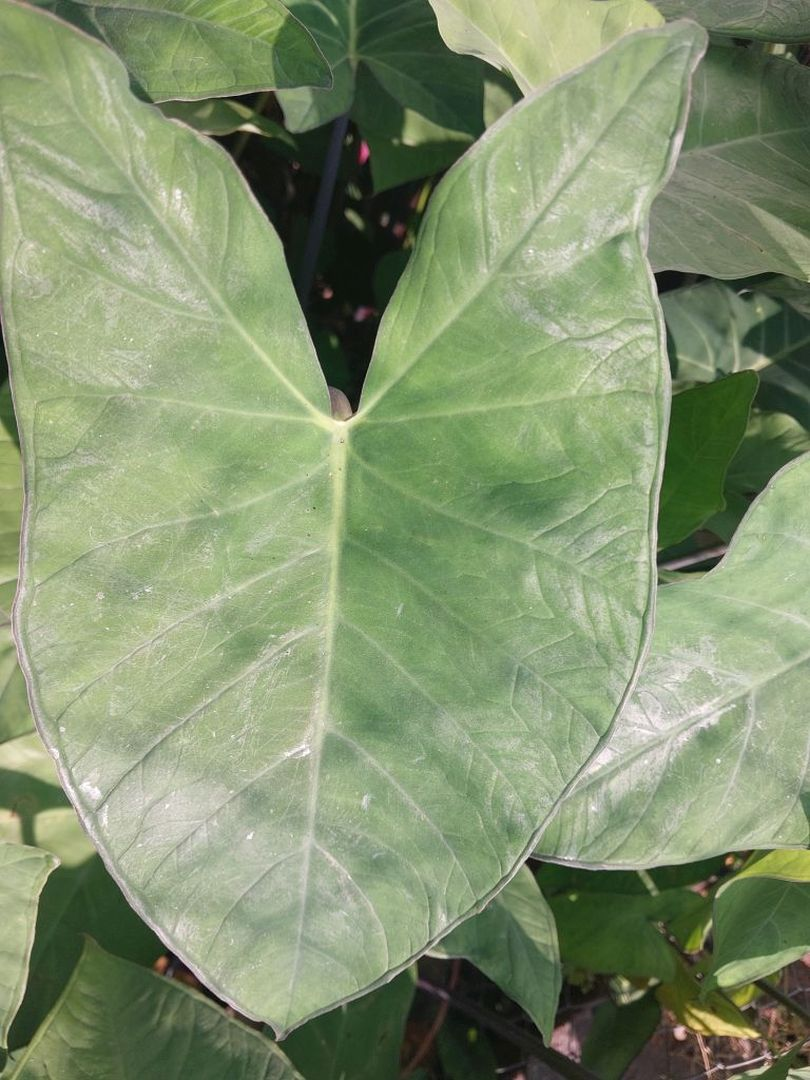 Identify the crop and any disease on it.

taro, healthy
